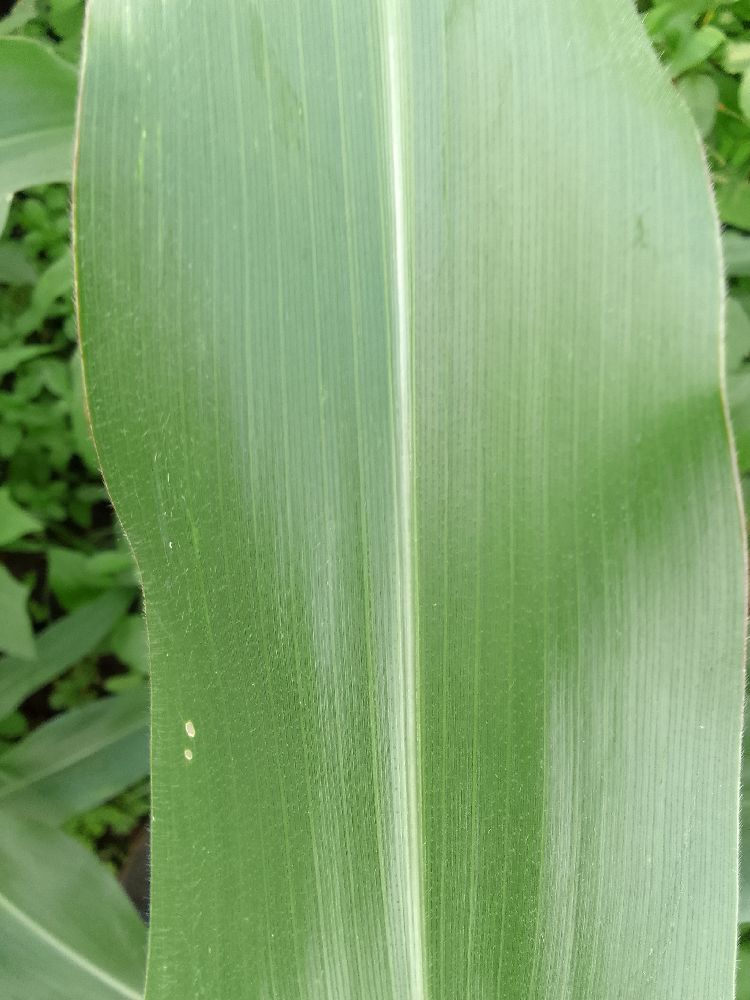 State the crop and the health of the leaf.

maize, healthy
